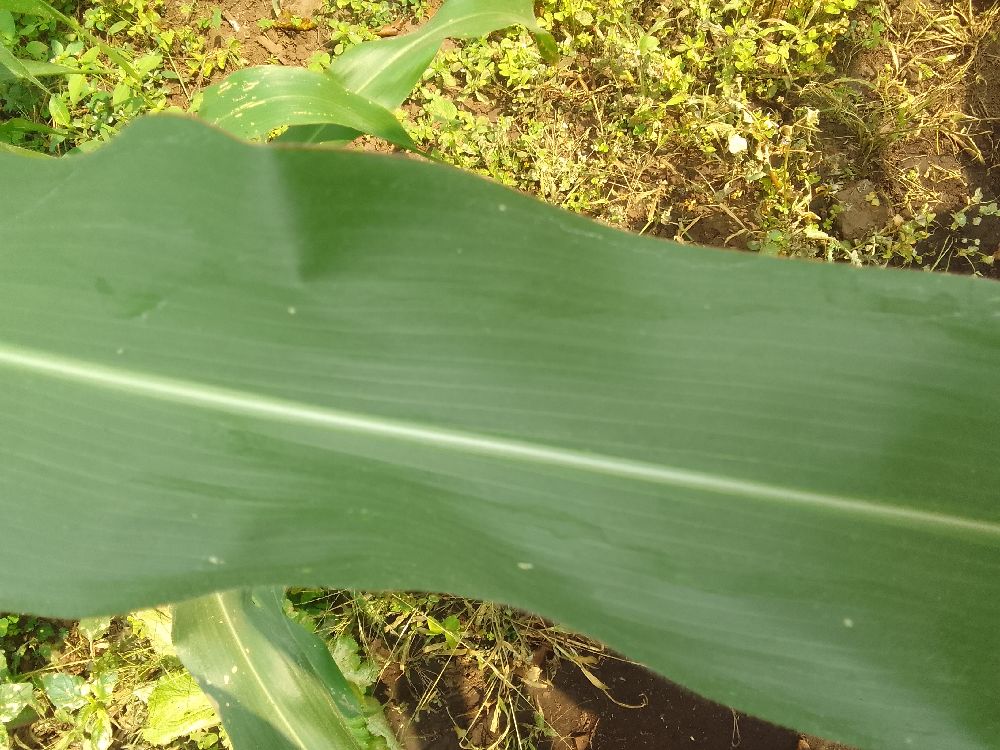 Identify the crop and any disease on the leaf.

maize, healthy
